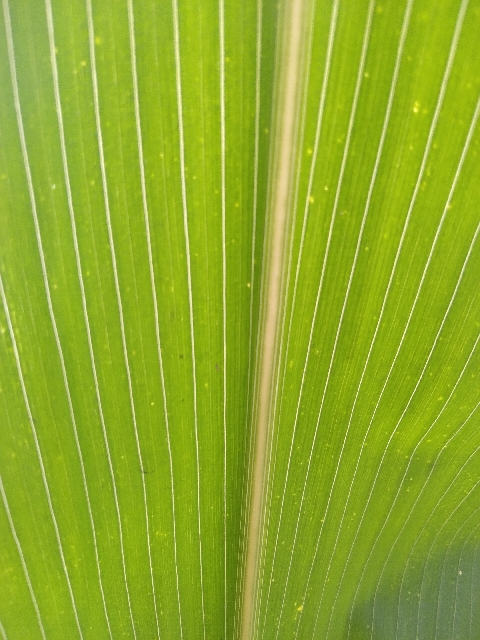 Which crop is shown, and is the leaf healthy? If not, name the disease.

maize, healthy
